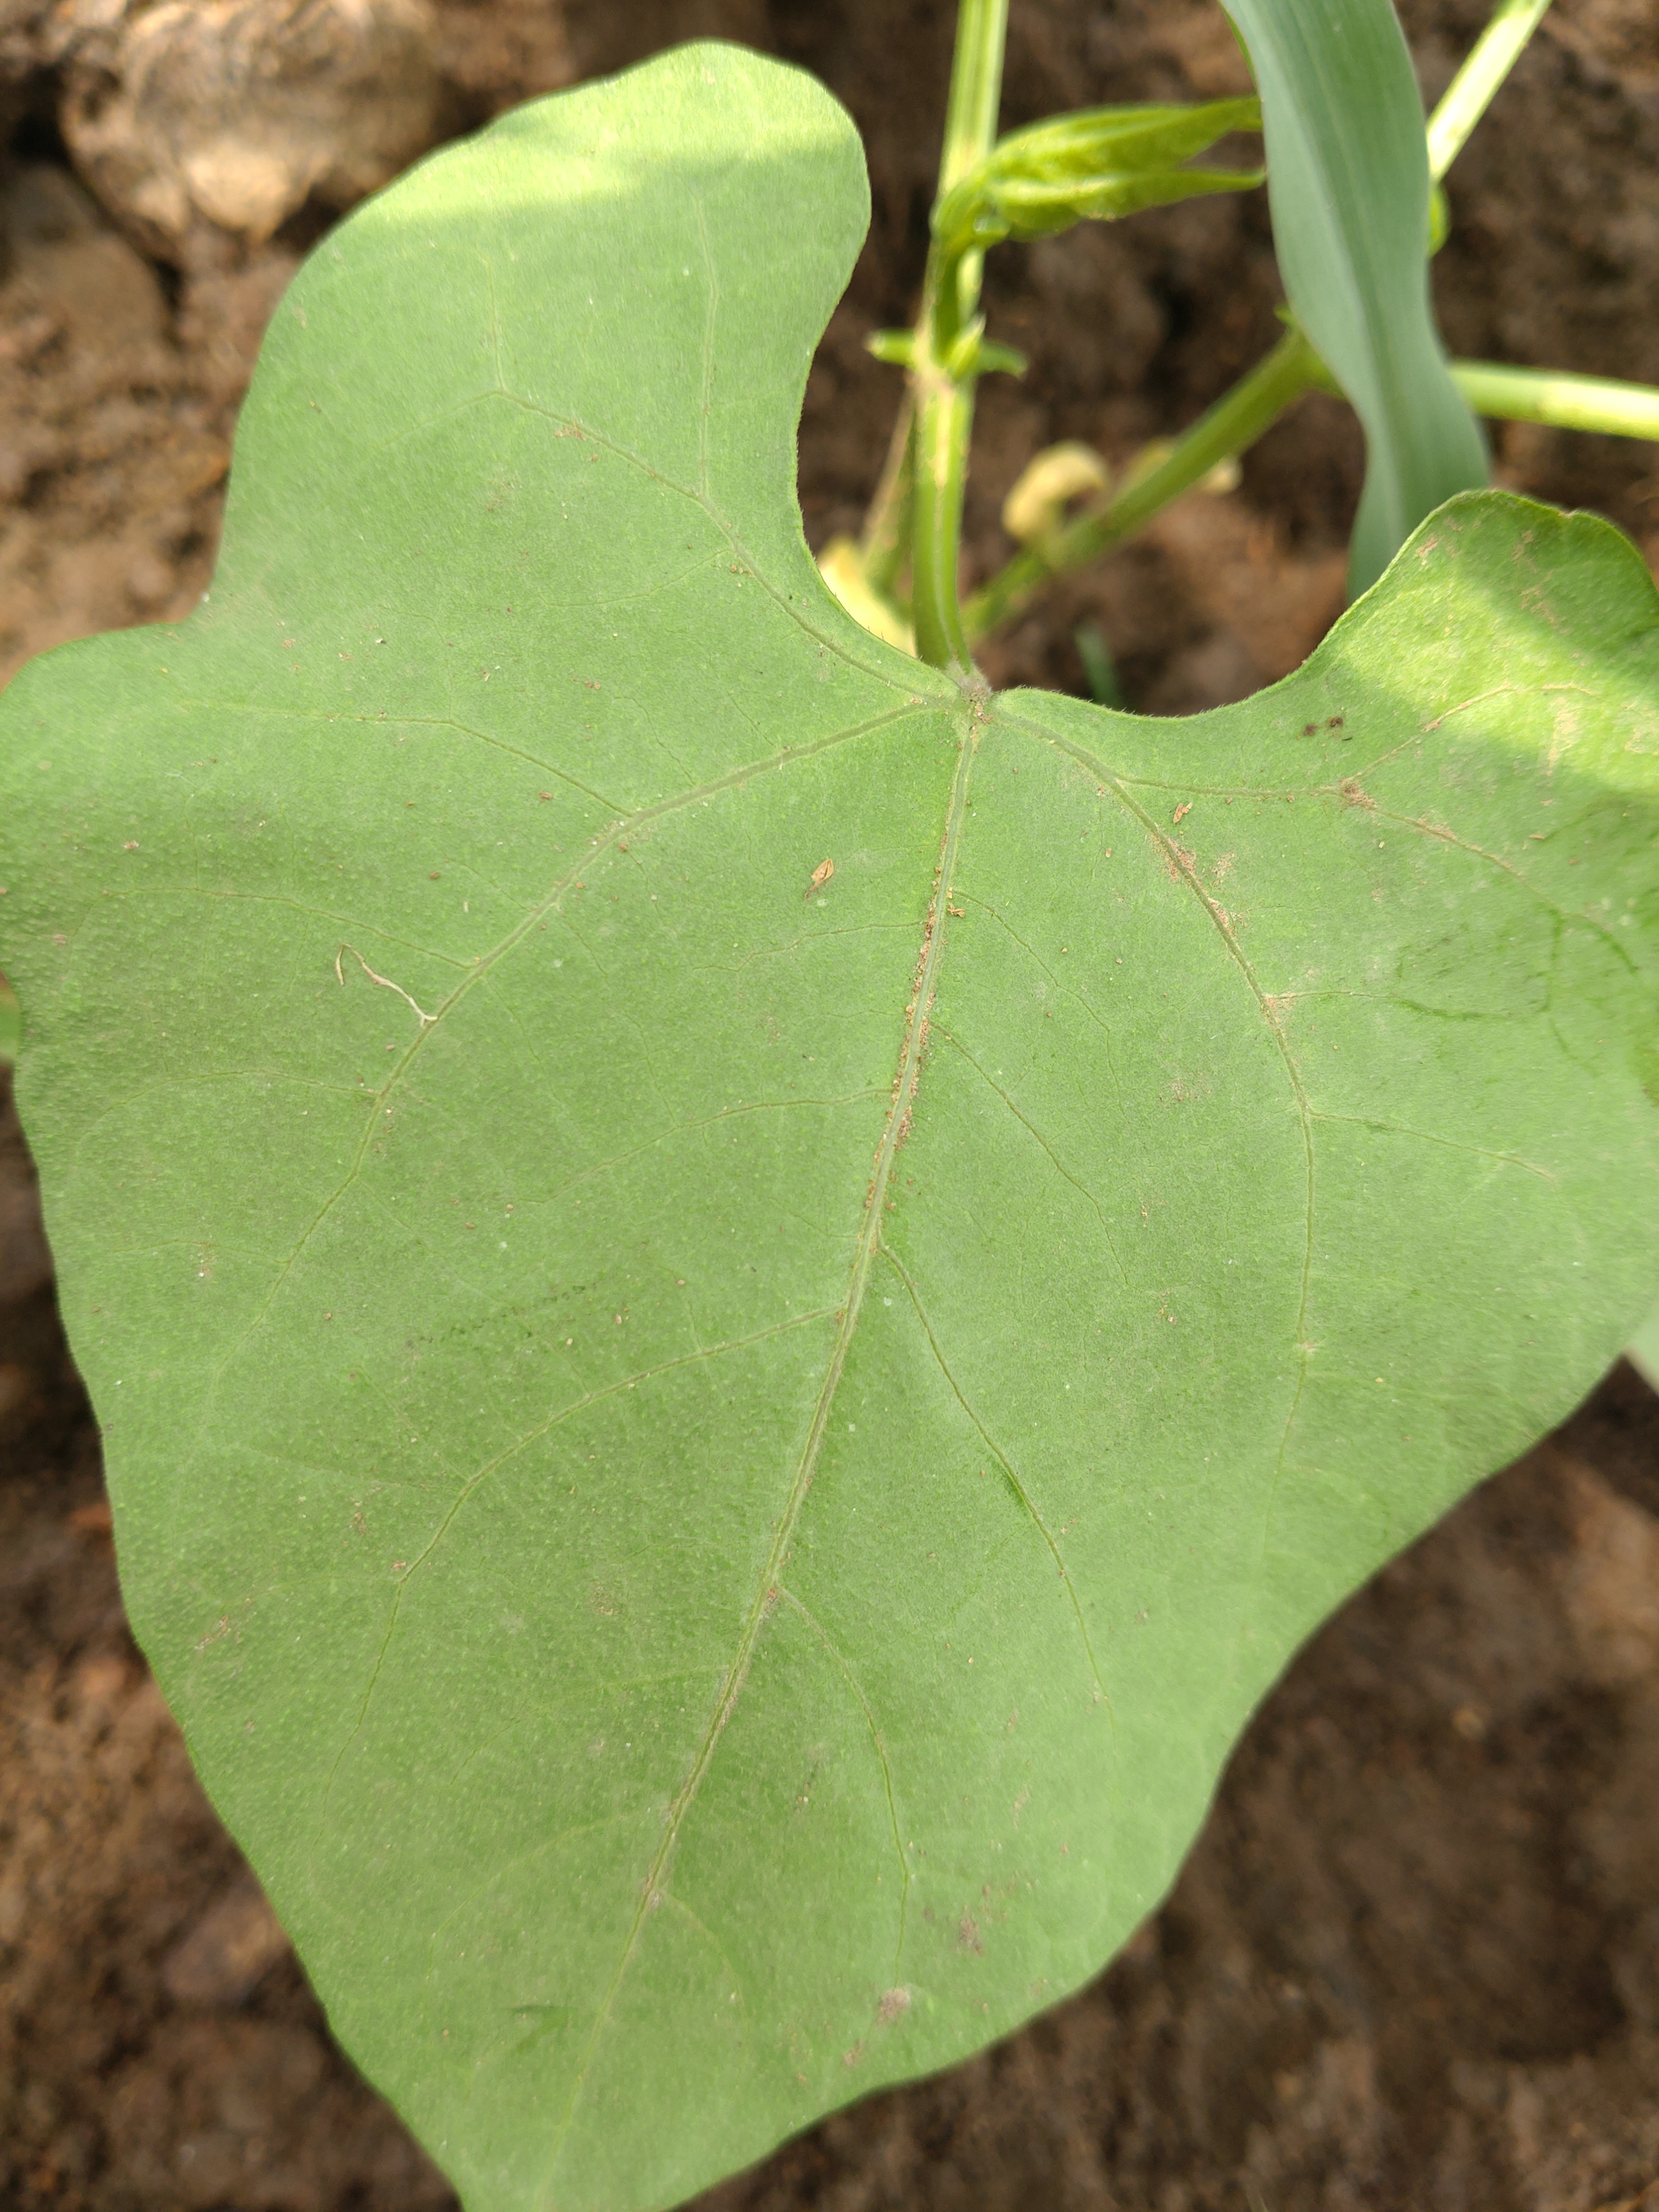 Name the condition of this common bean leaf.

healthy
